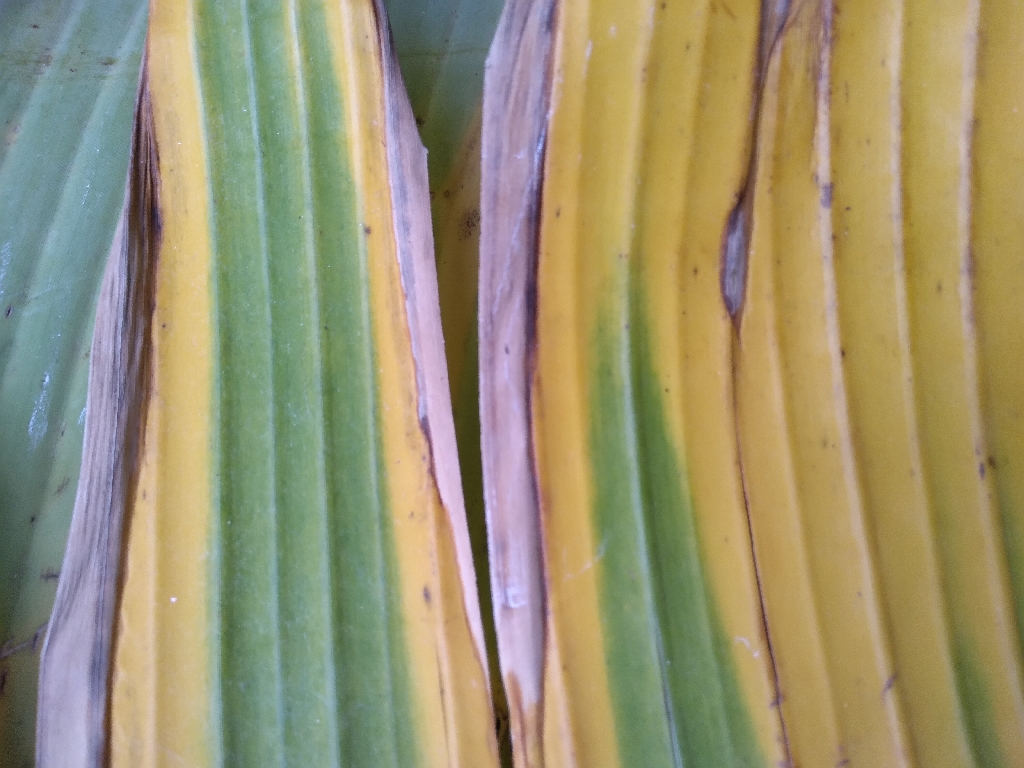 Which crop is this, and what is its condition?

banana, fusarium wilt race 1
